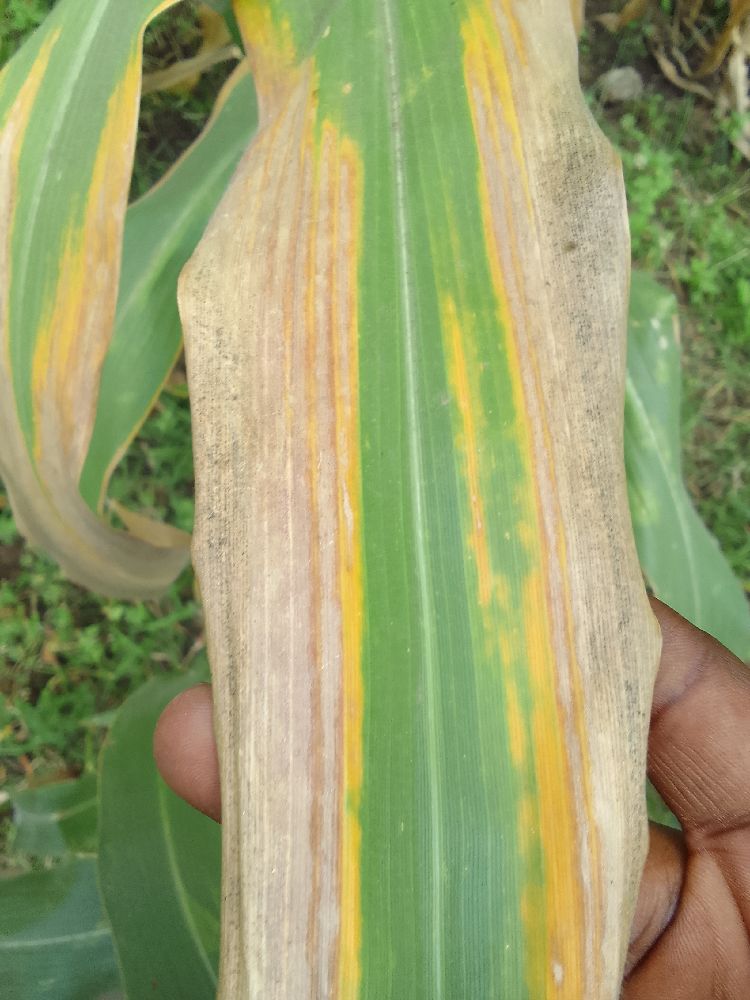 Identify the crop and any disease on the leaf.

maize, maize lethal necrosis
